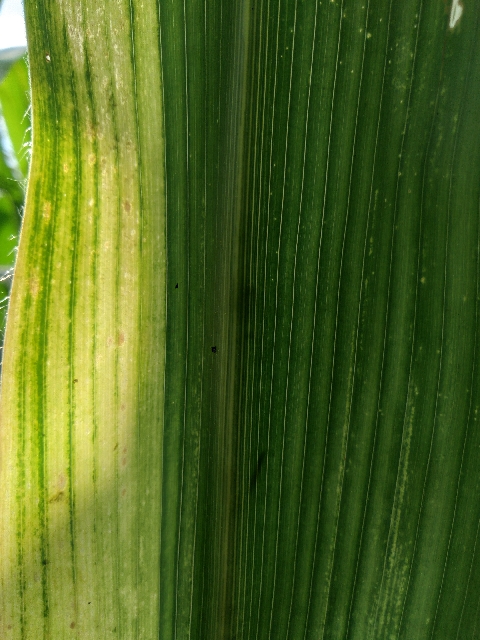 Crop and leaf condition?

maize, maize lethal necrosis
